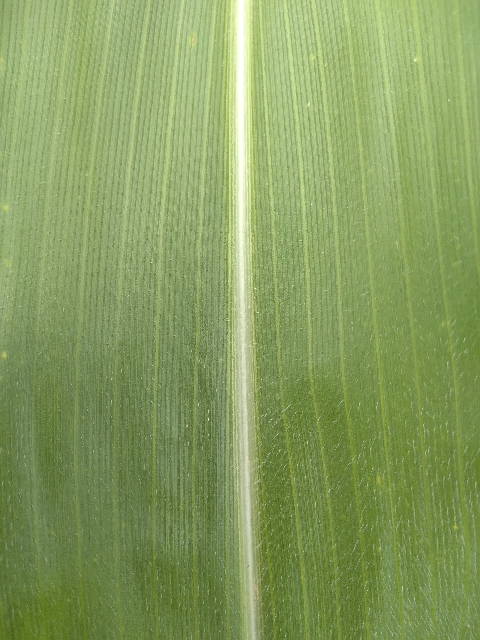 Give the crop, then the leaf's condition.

maize, healthy
